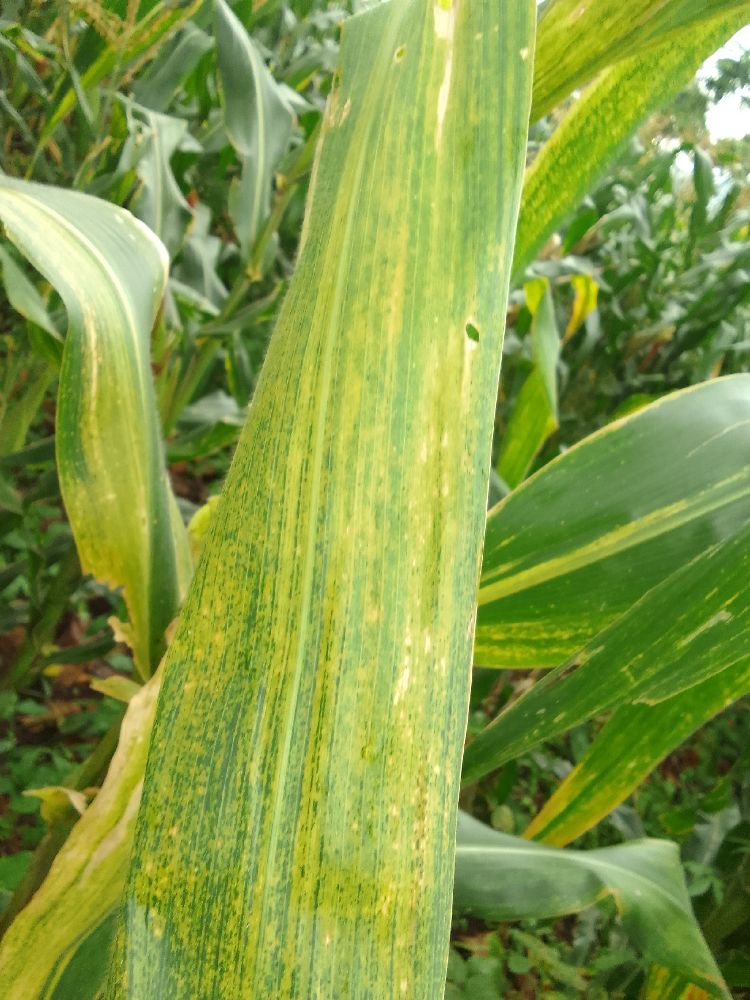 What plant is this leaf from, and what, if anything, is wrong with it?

maize, maize lethal necrosis
